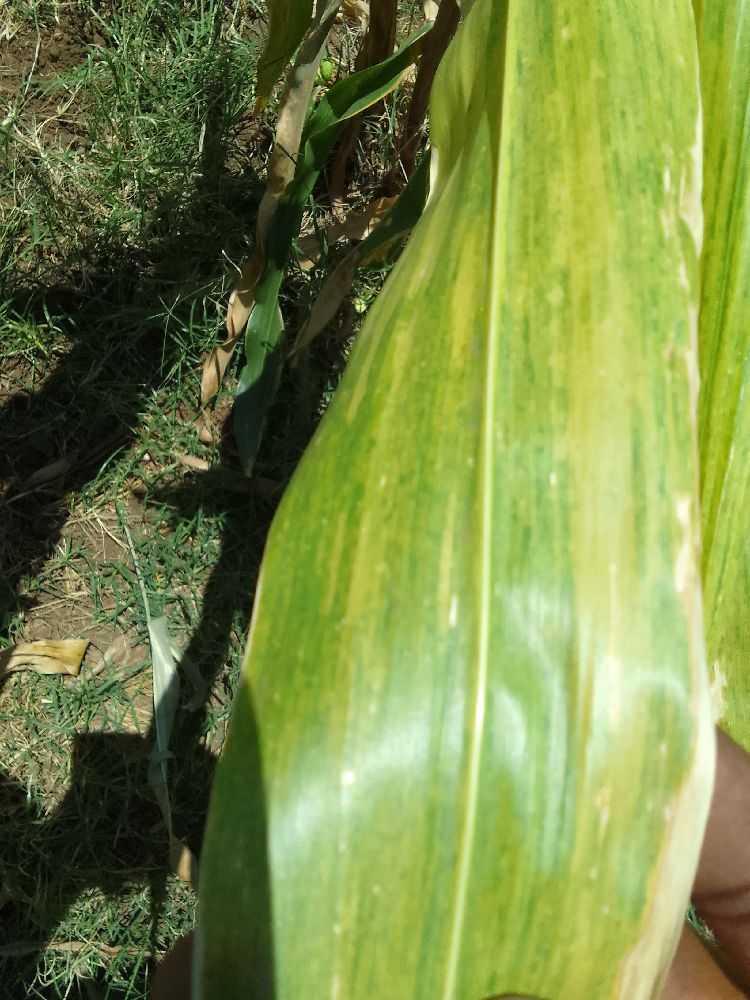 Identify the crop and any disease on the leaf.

maize, maize lethal necrosis
